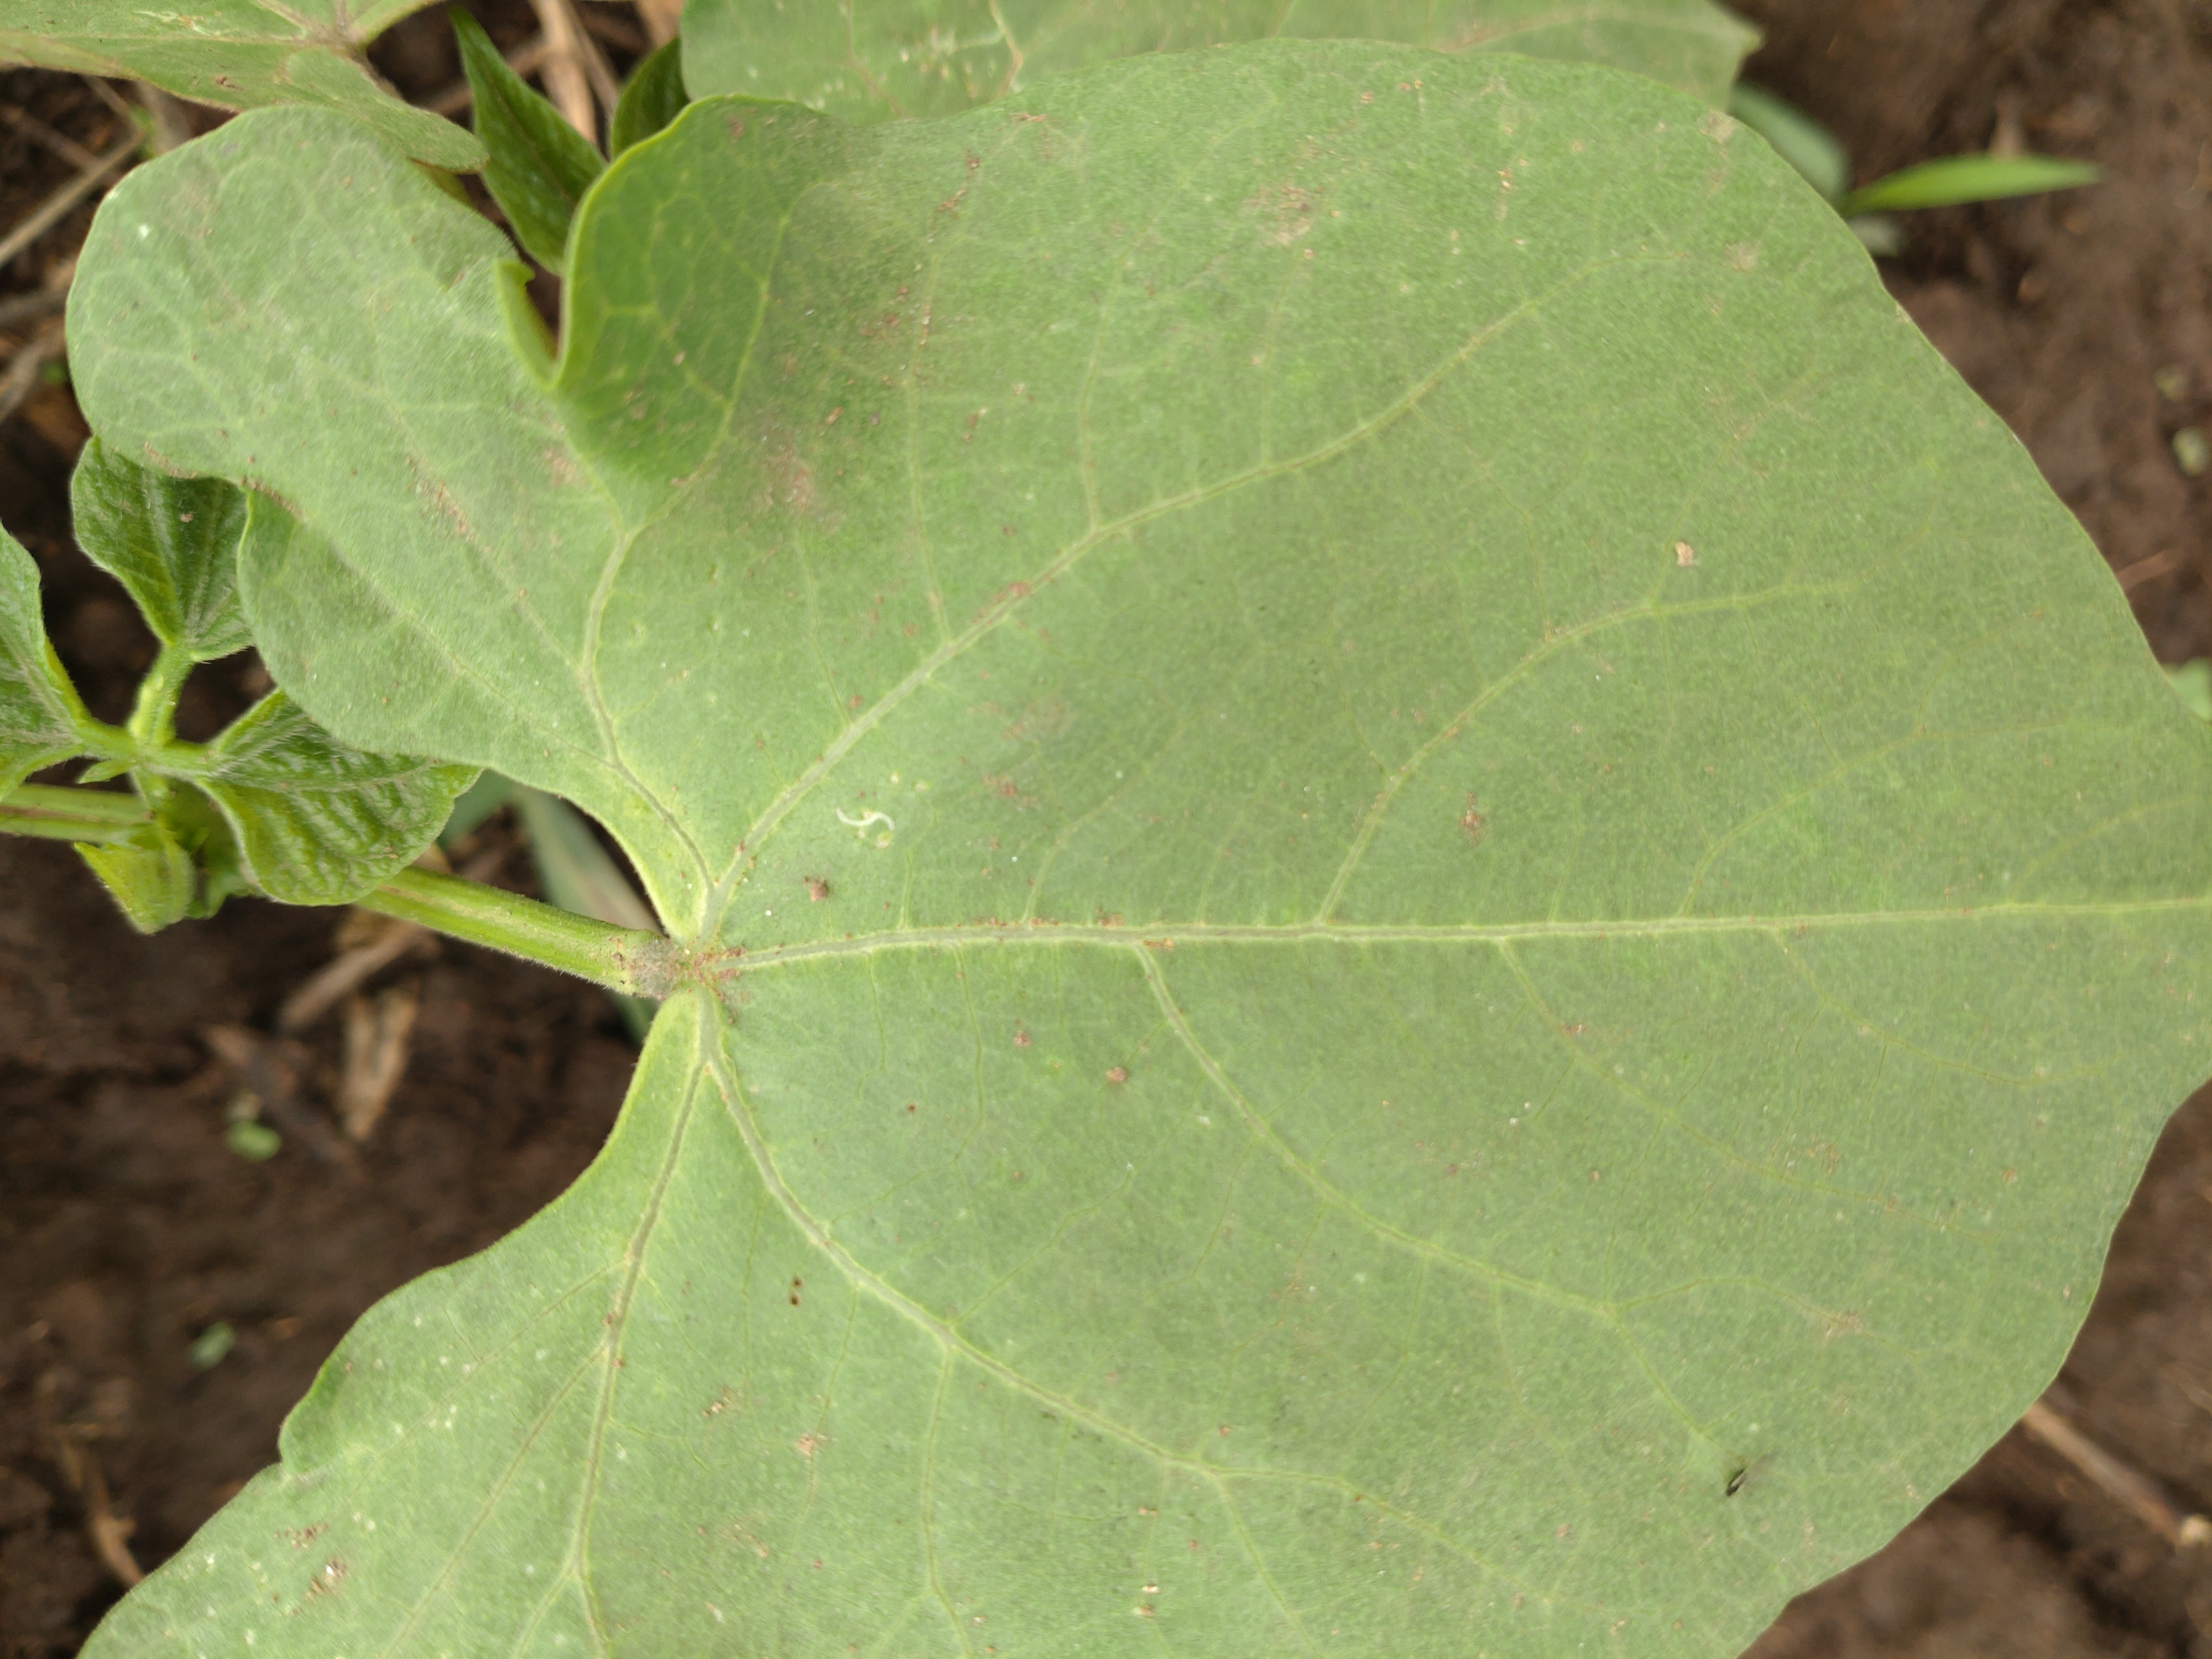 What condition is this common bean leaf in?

healthy
